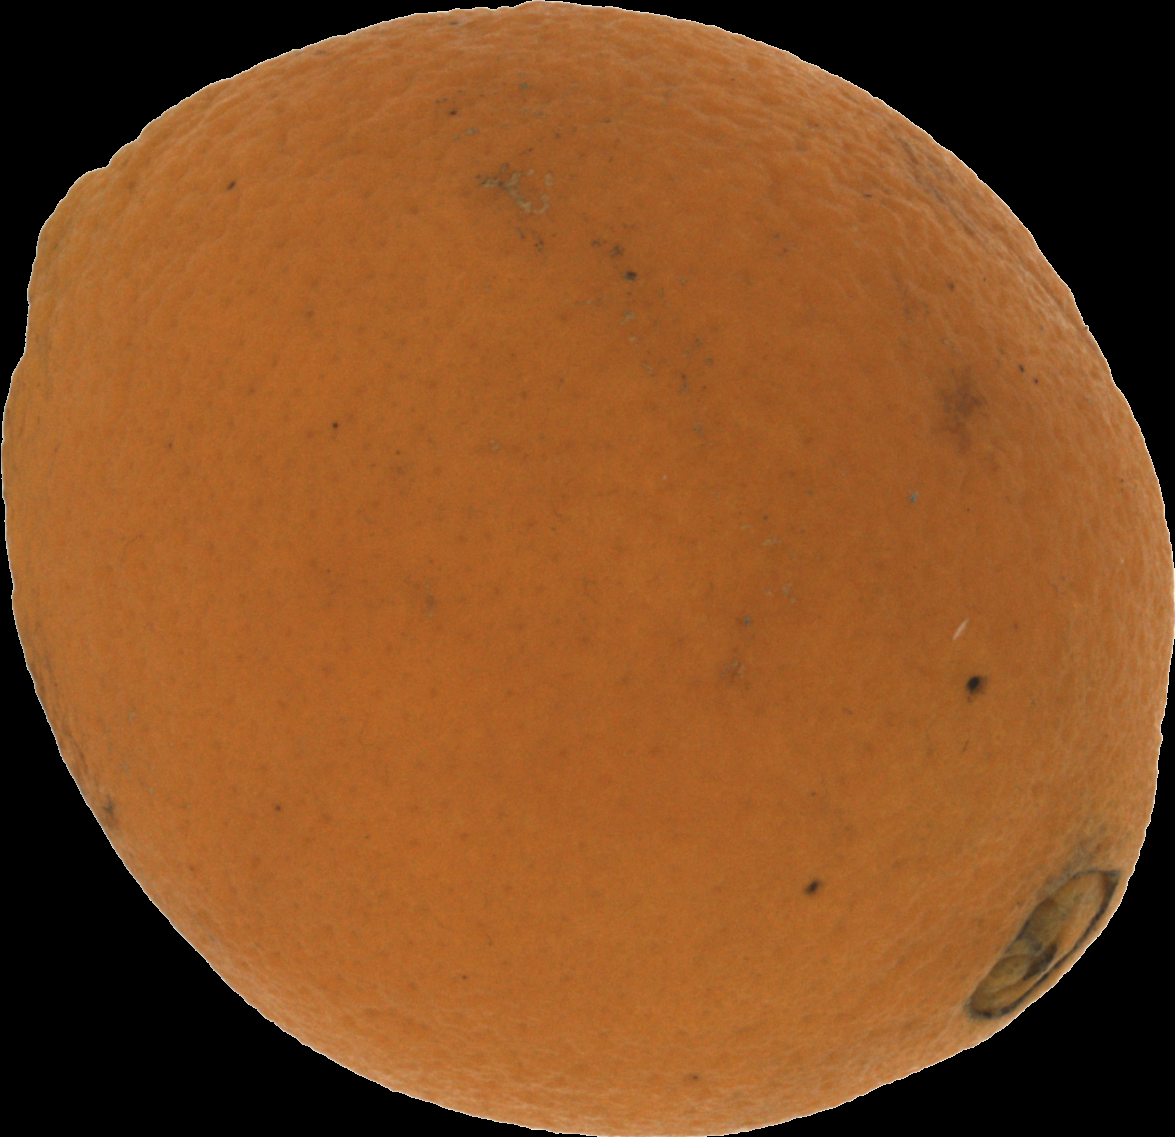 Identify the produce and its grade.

orange, bad
